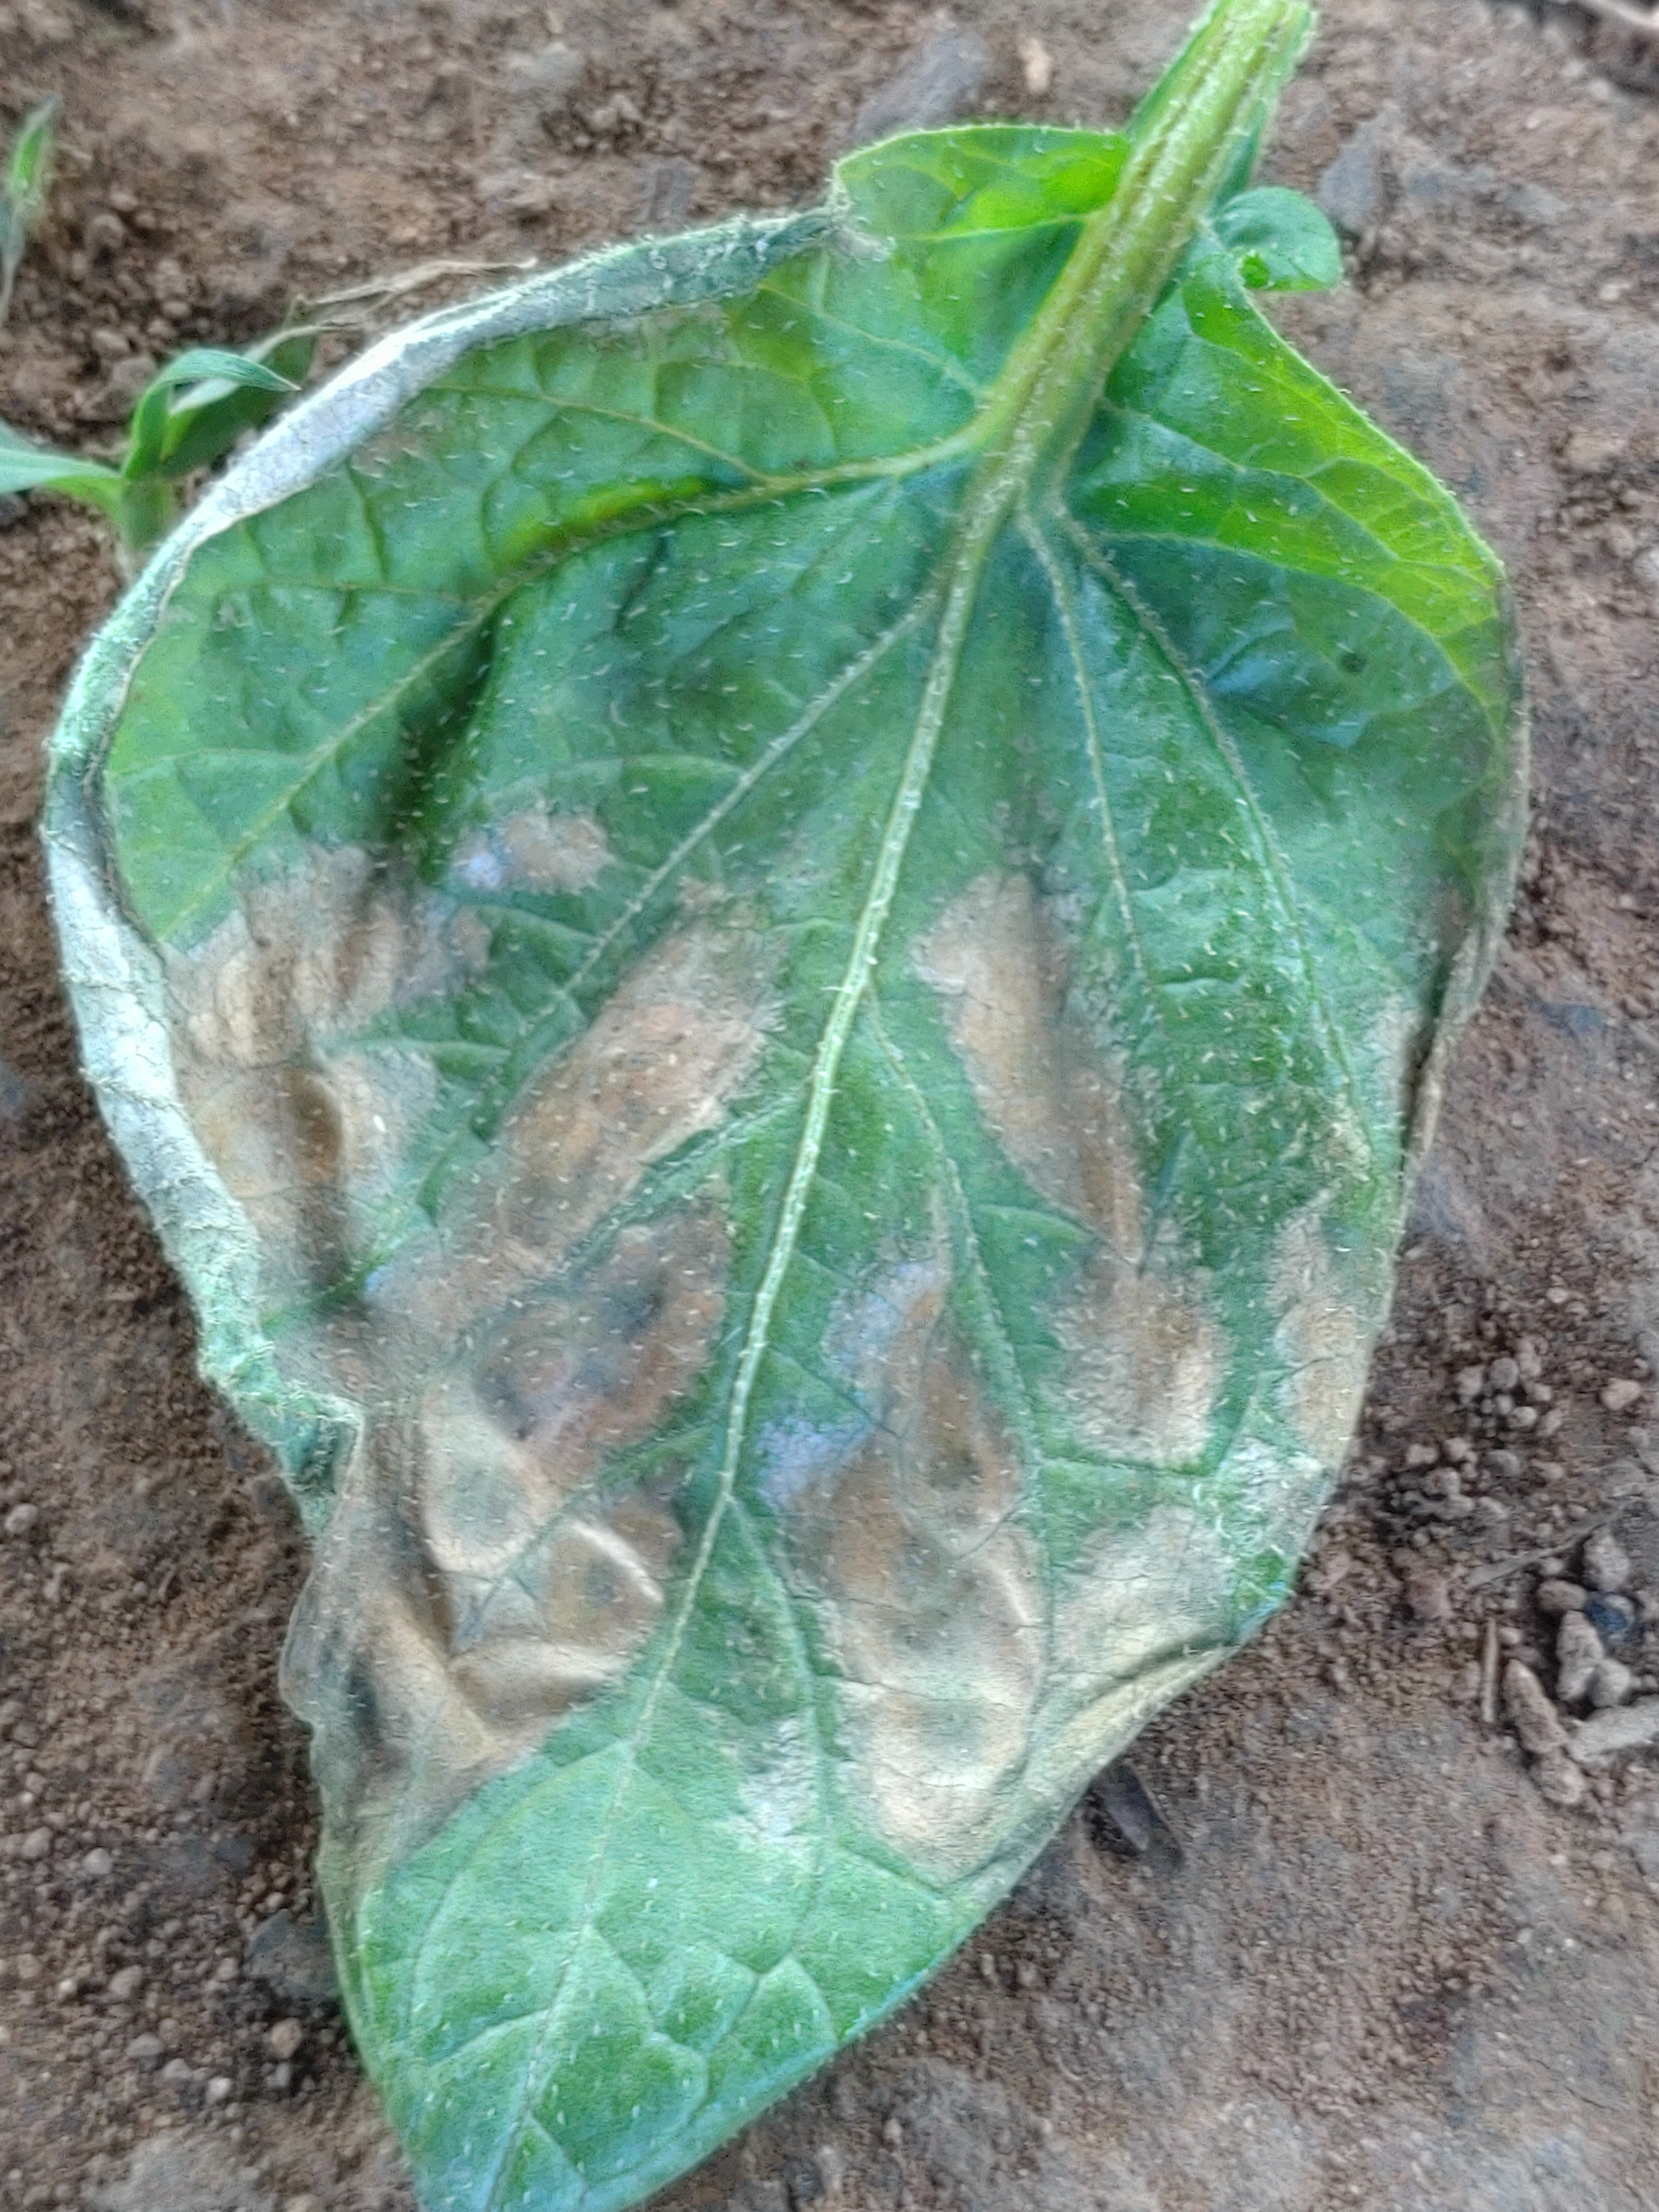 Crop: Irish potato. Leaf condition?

early blight
